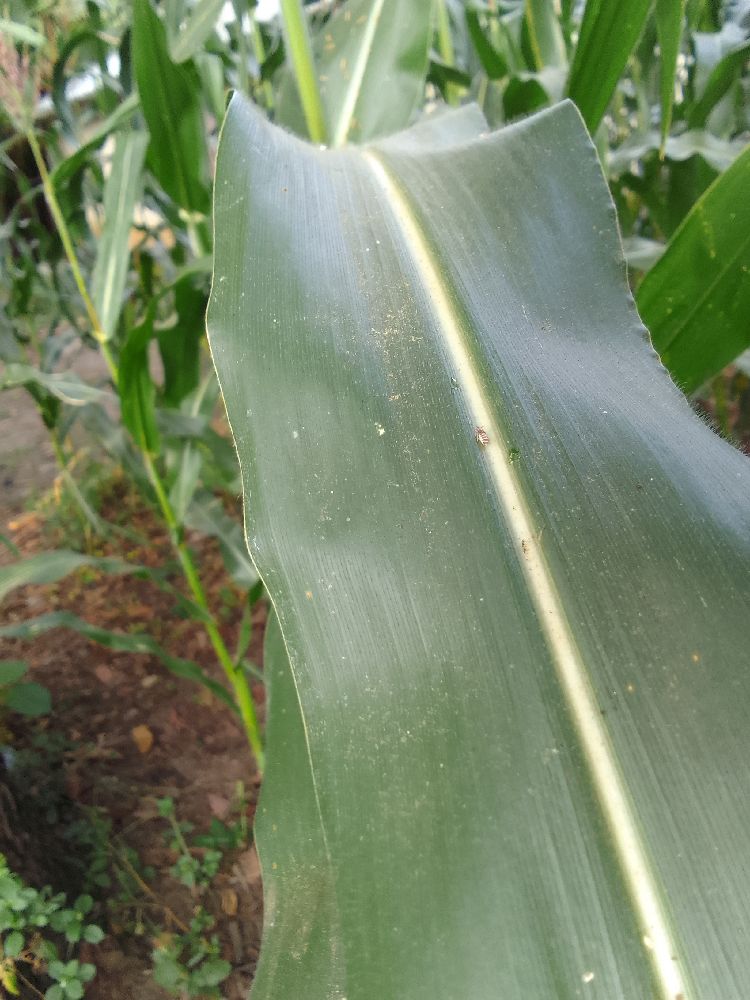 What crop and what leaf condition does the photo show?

maize, healthy
